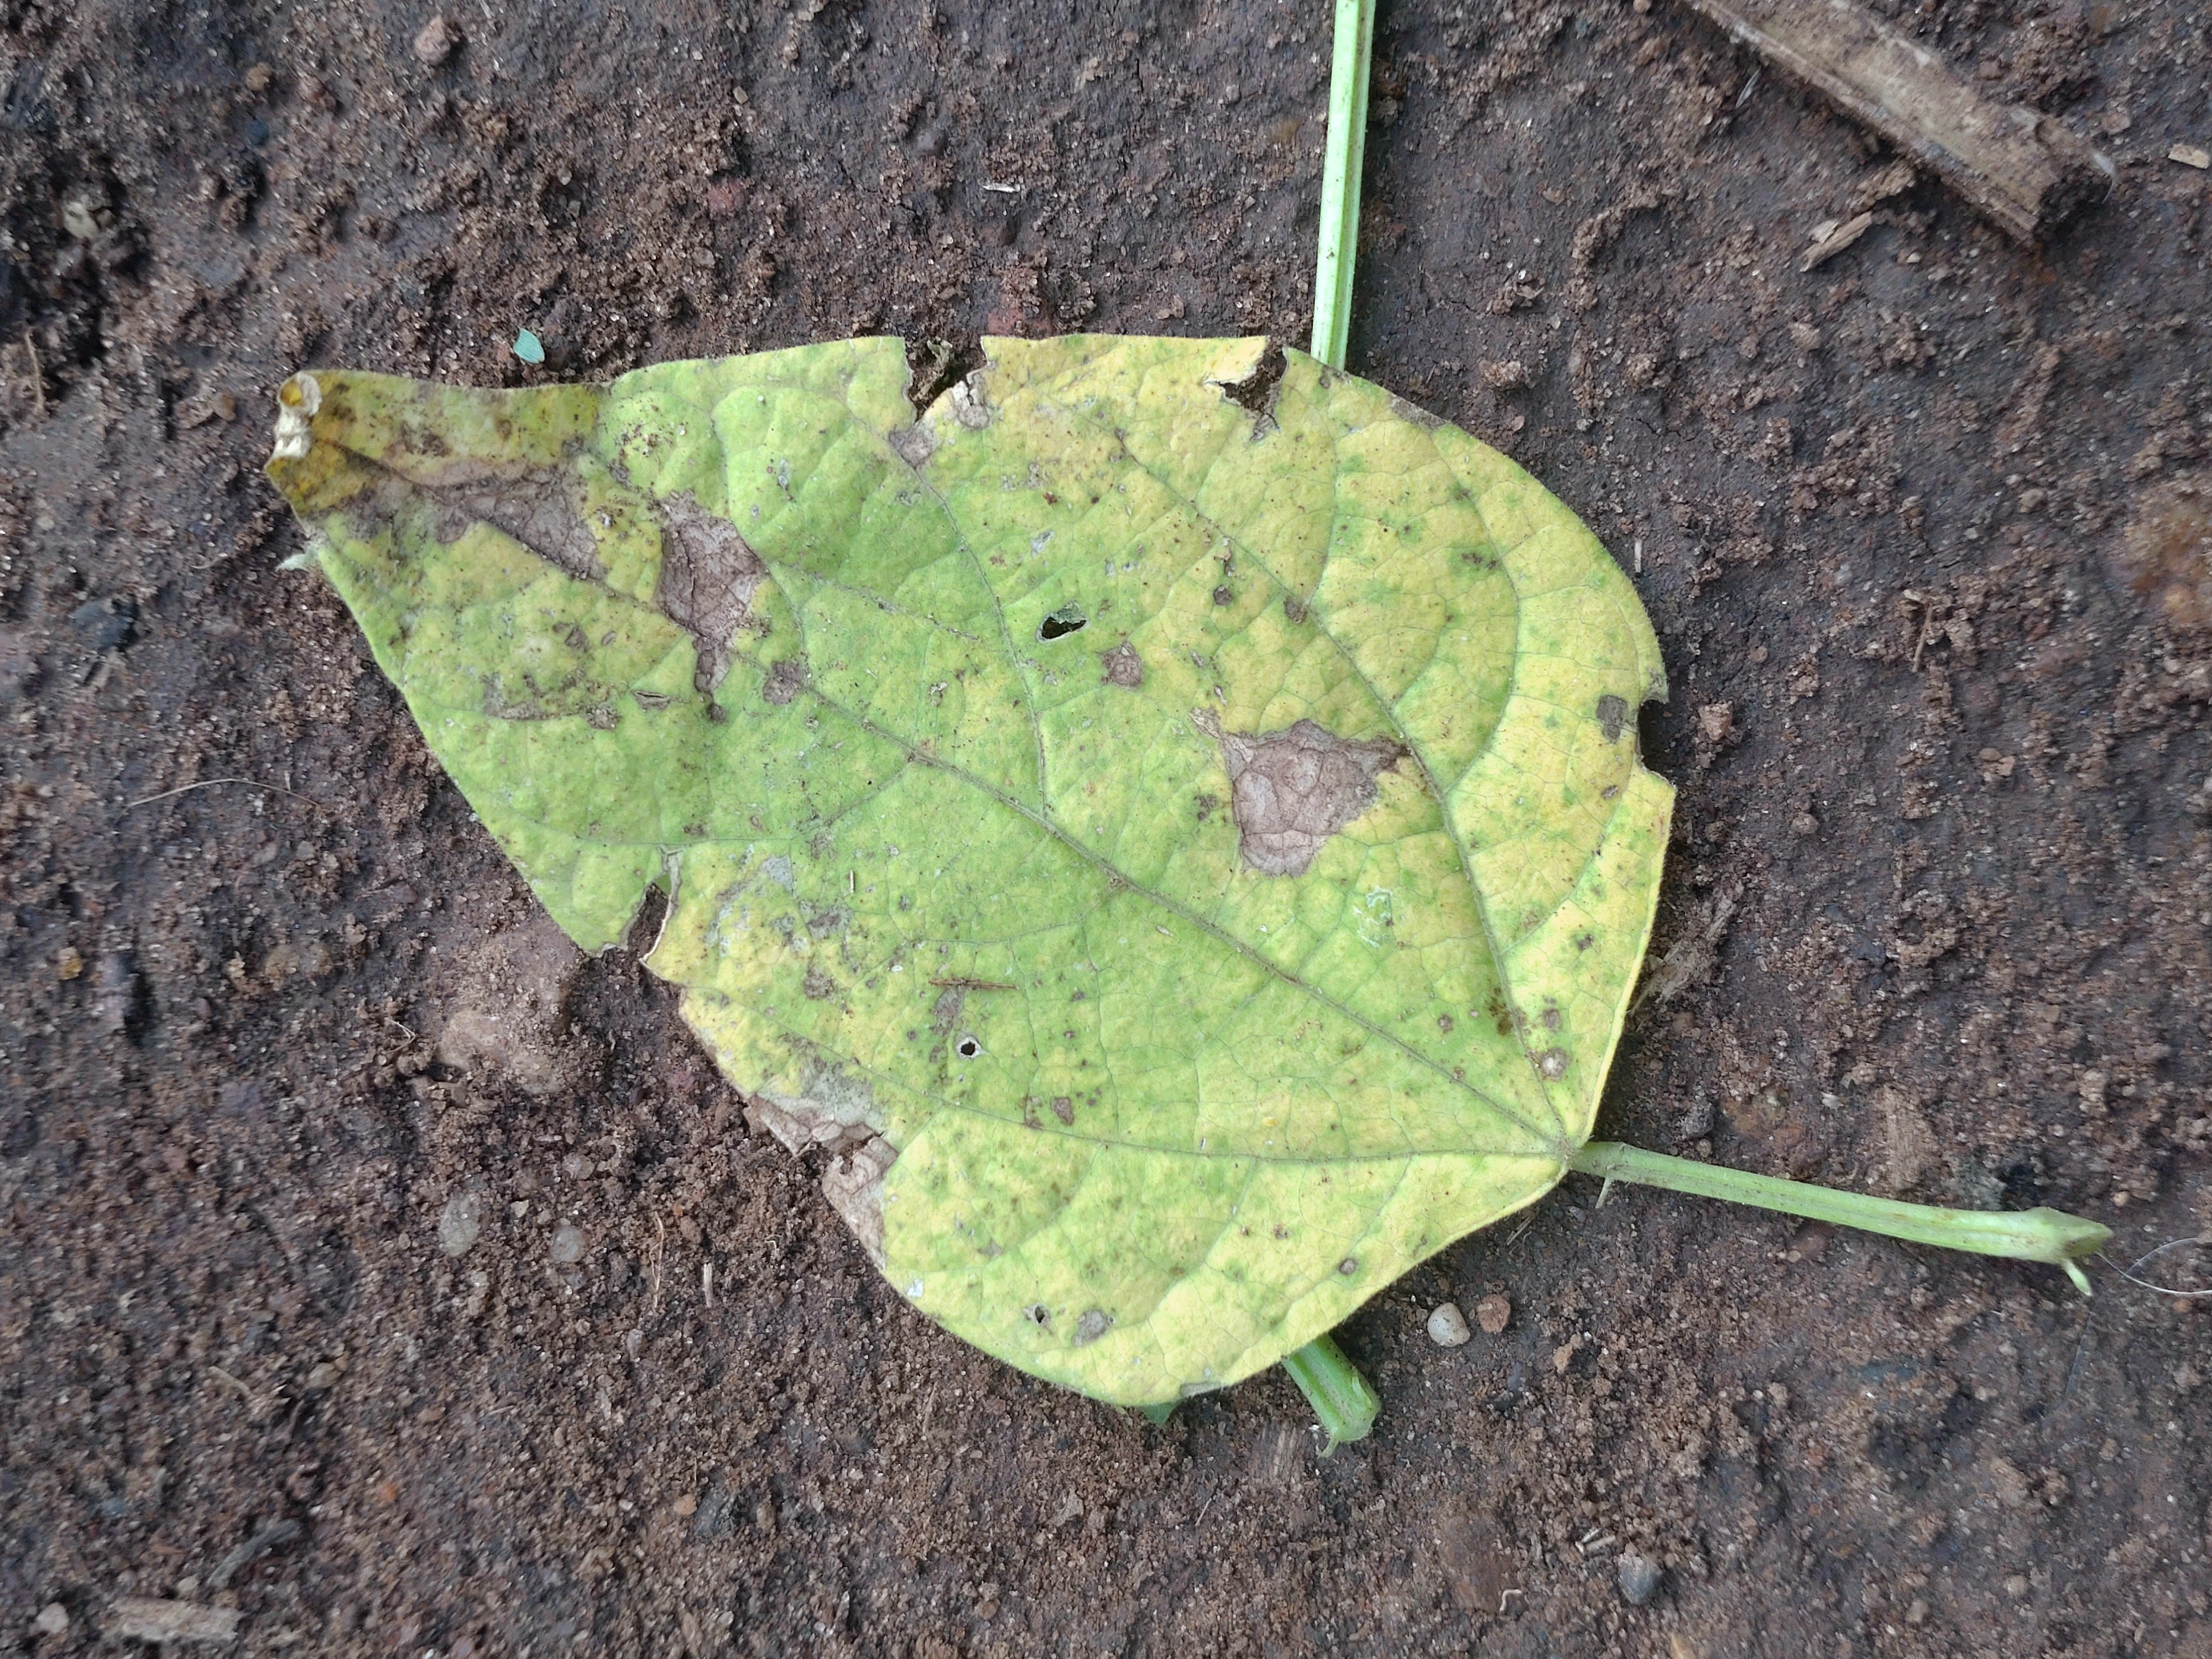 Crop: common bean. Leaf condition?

anthracnose
